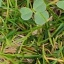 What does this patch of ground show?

unstructured weed
